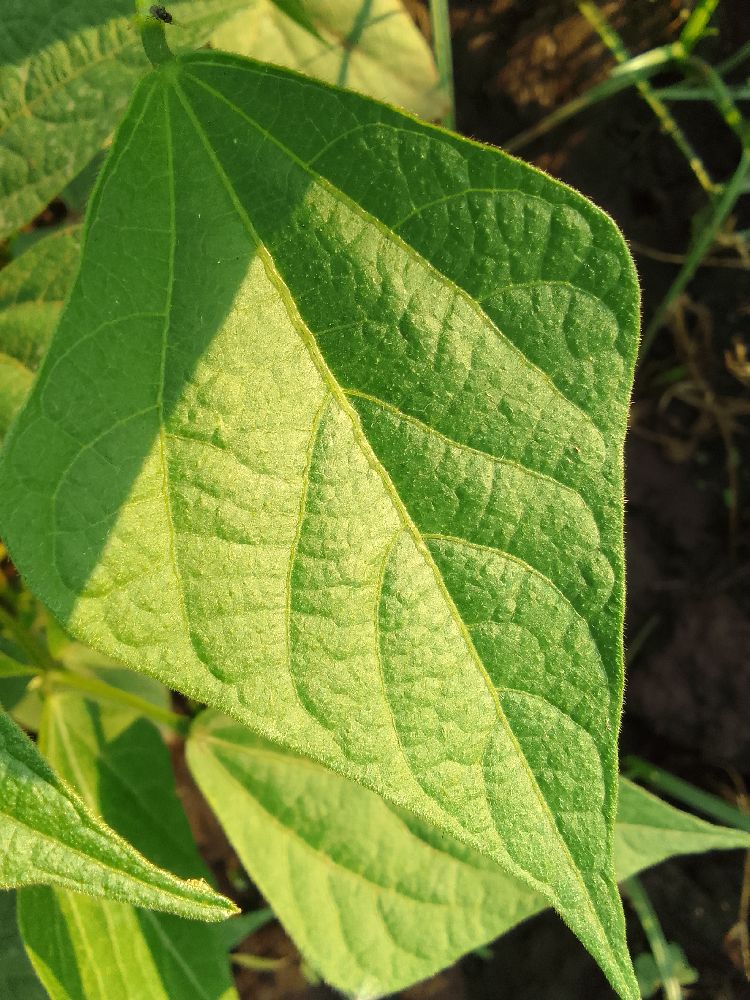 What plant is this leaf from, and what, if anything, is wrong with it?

common bean, healthy
